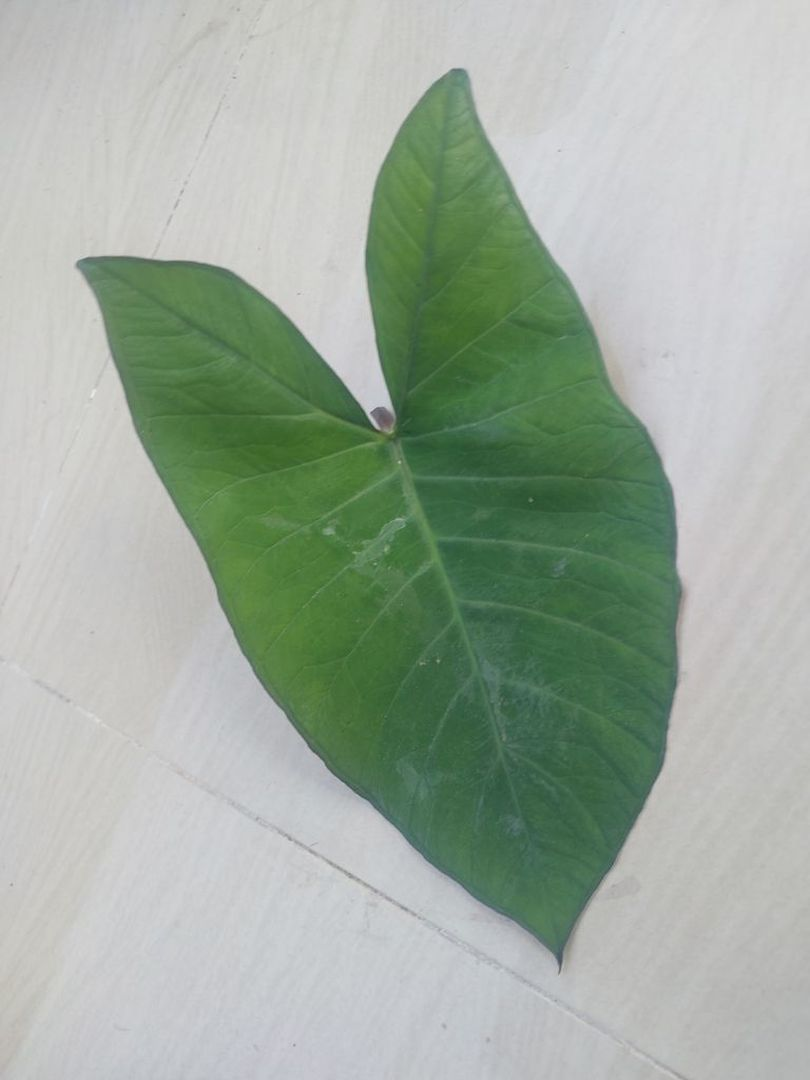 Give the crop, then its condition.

taro, healthy
